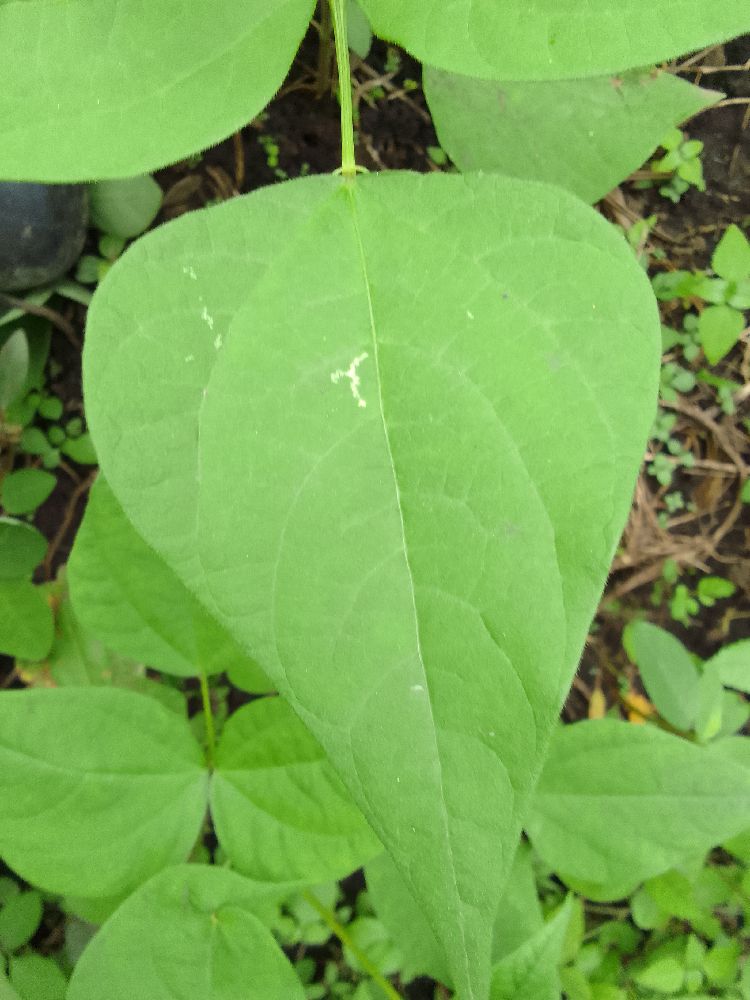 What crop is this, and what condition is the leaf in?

common bean, healthy
